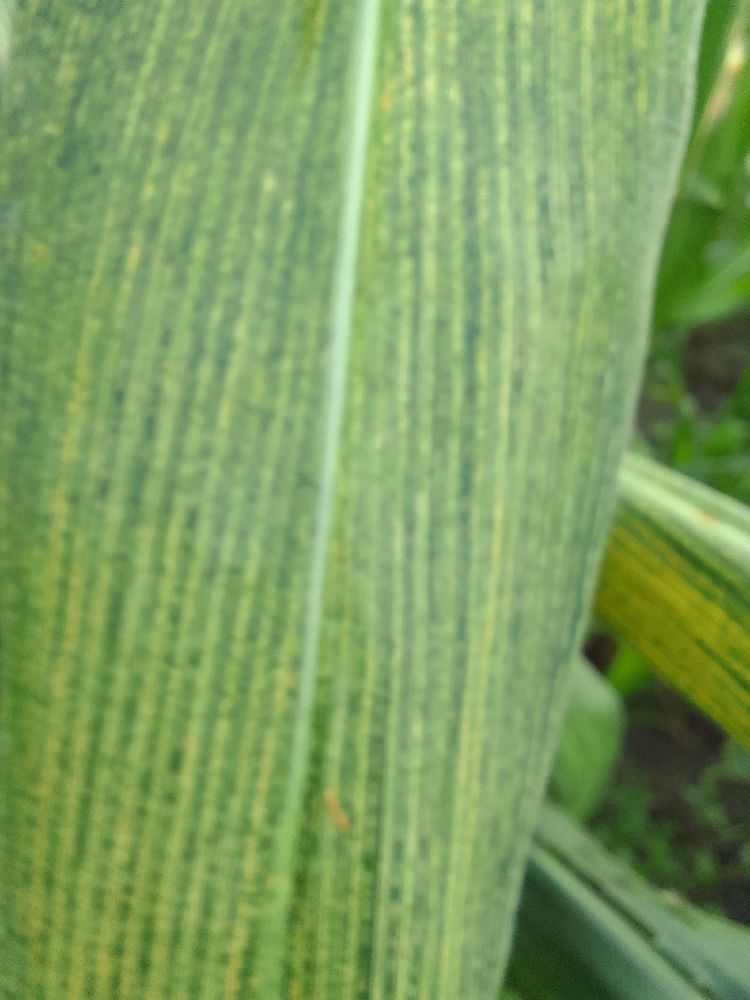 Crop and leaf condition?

maize, maize streak virus
